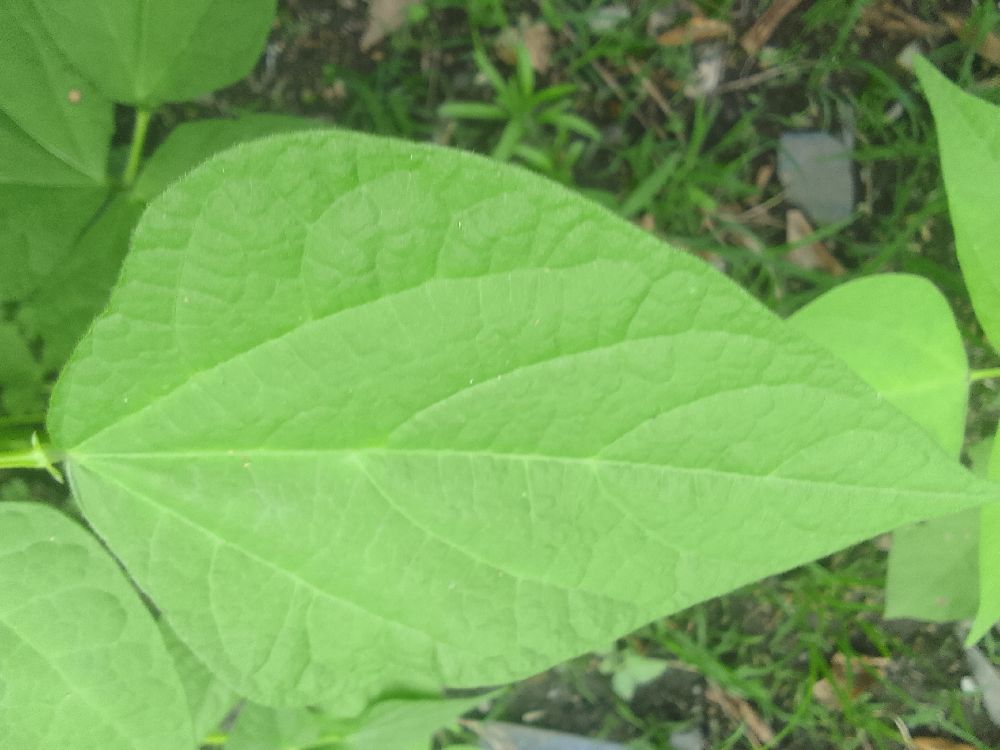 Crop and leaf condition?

common bean, healthy
